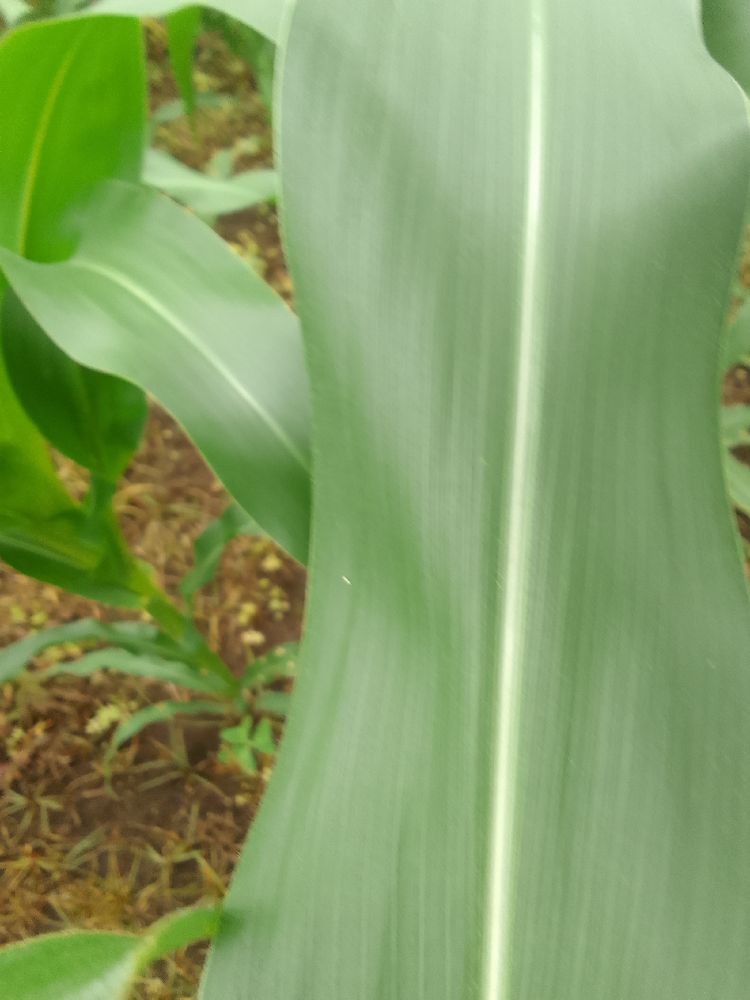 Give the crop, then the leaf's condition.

maize, healthy
